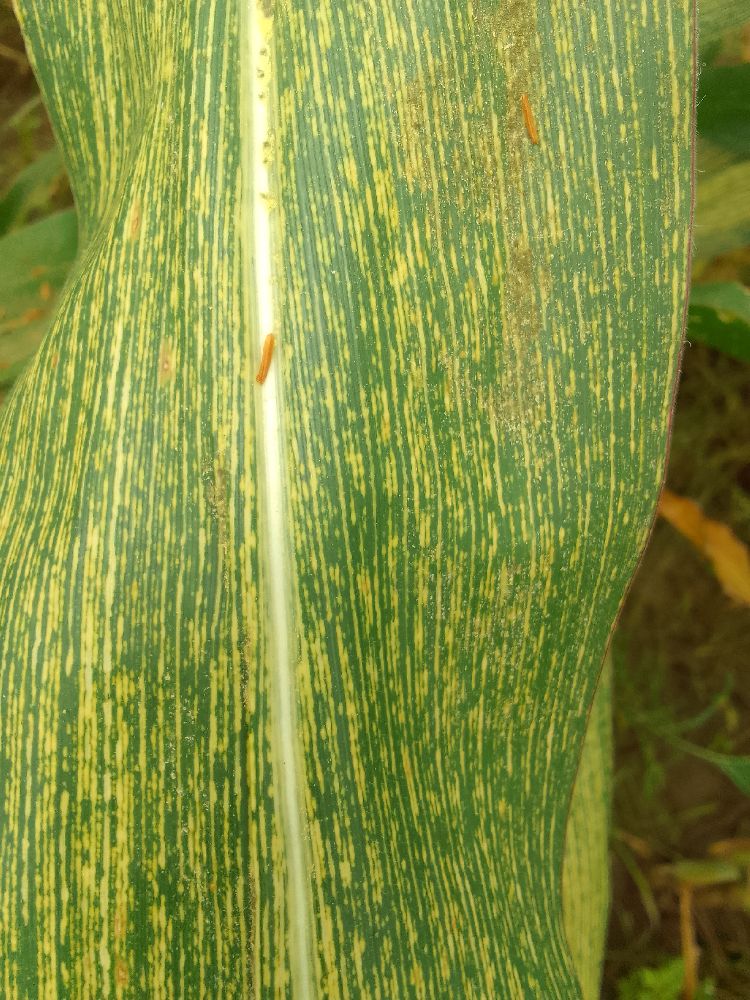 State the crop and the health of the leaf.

maize, maize streak virus
